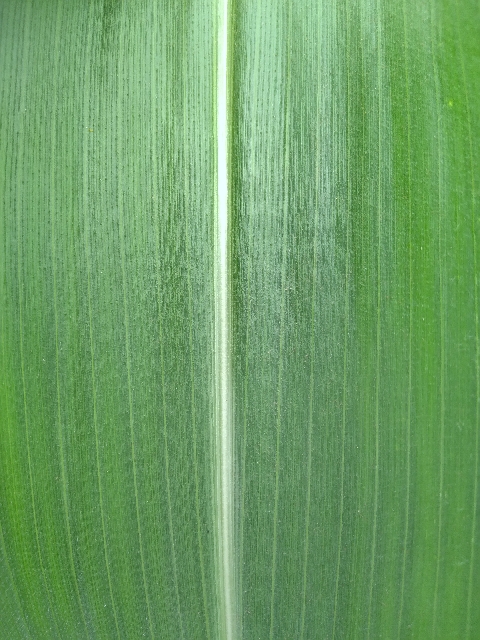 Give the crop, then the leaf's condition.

maize, healthy
